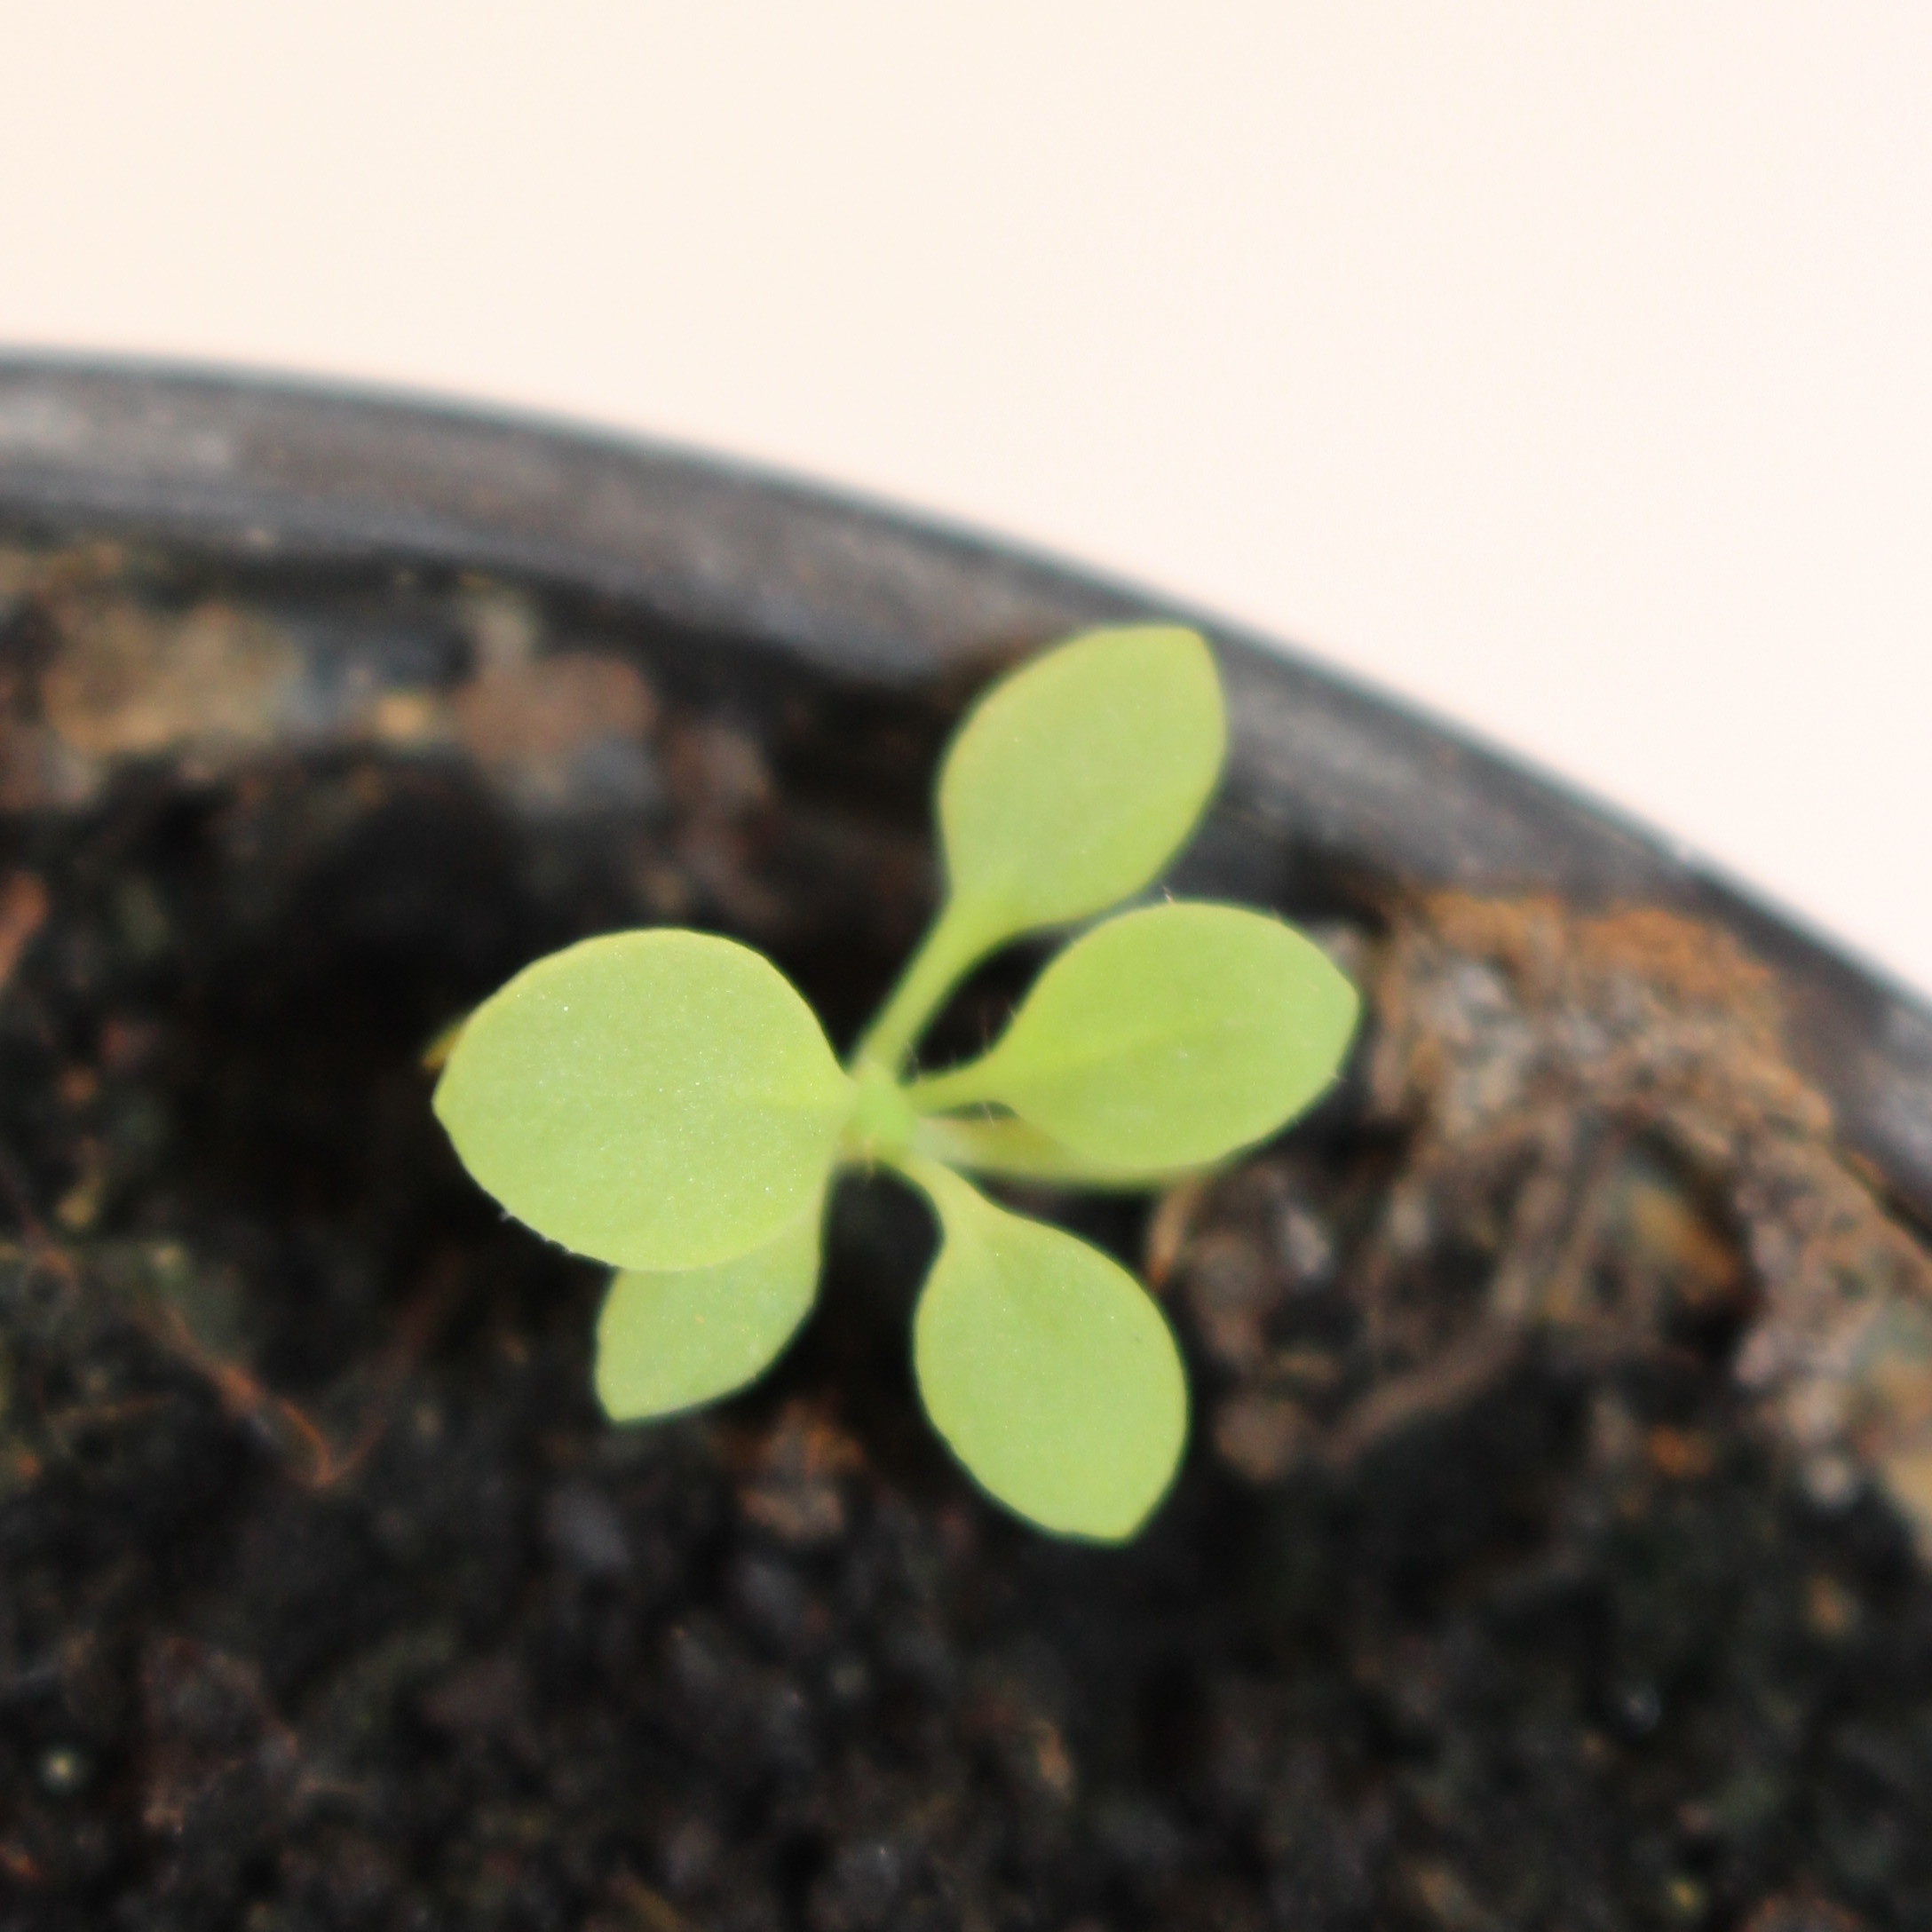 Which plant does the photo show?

Papaver rhoeas
